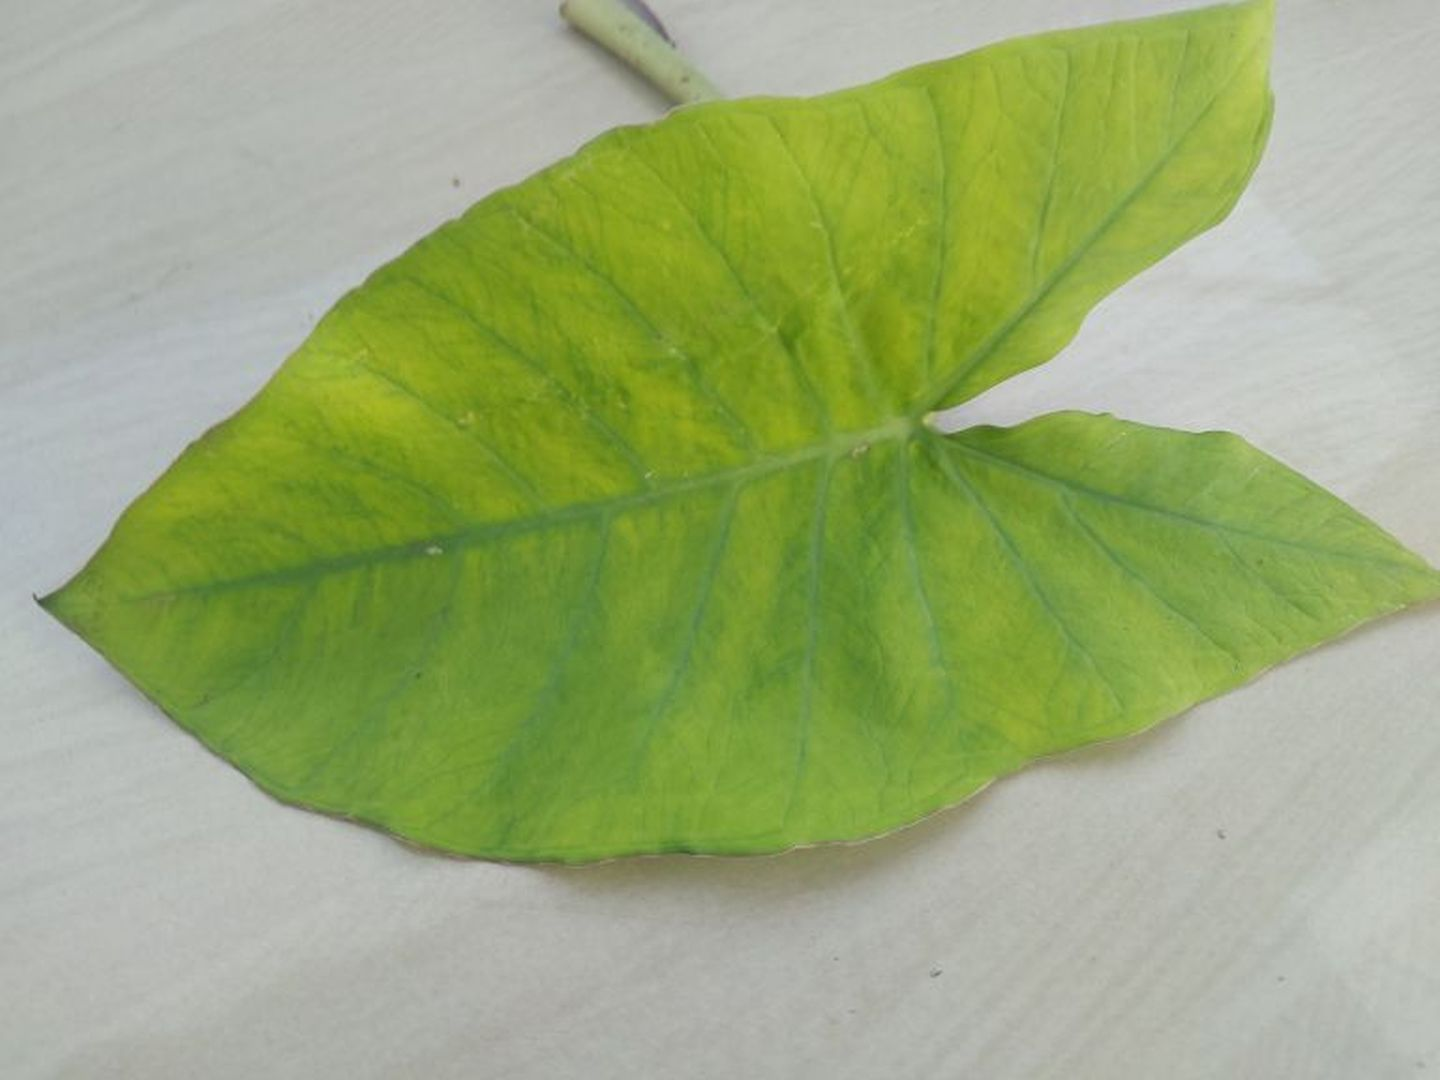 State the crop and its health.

taro, mosaic
